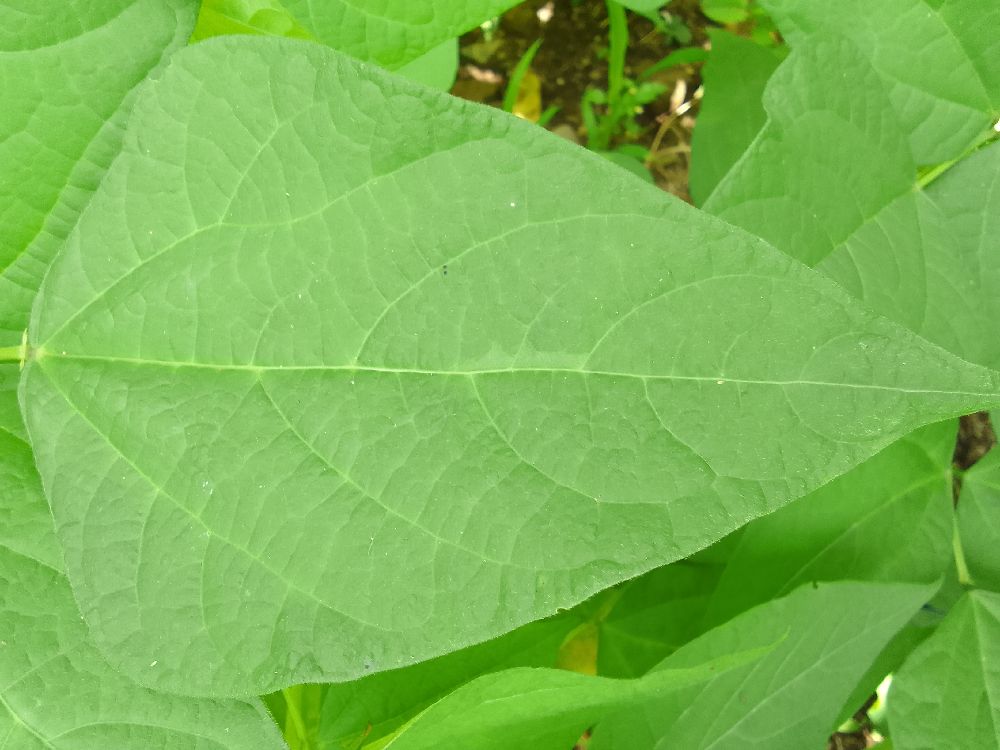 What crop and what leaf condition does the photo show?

common bean, healthy
